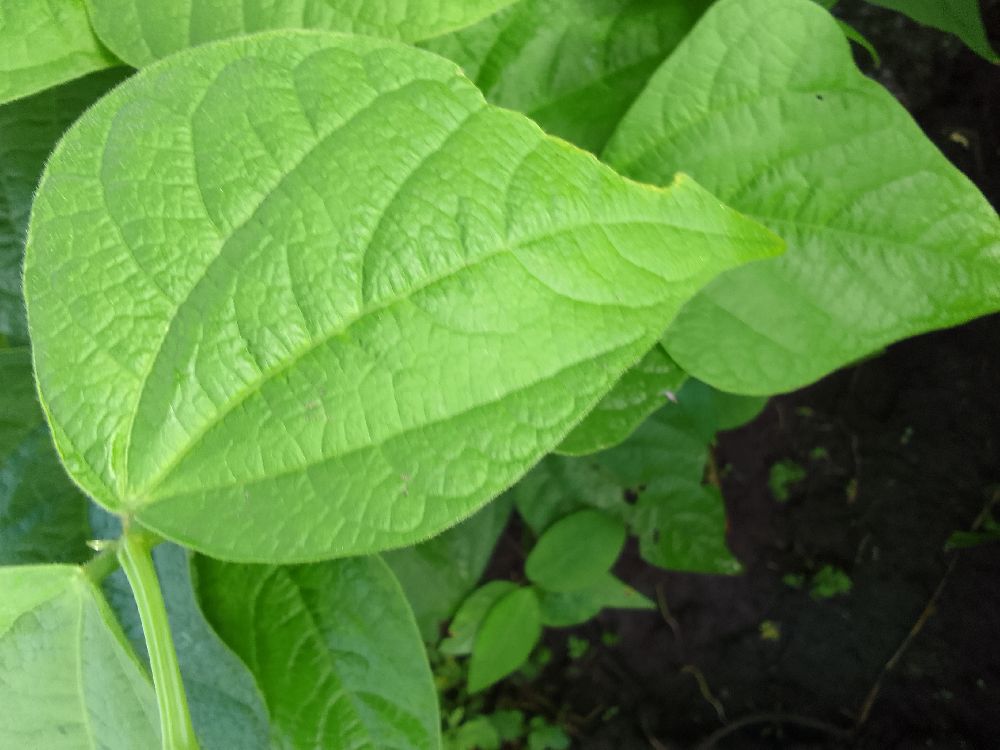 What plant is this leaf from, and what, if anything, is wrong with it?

common bean, healthy
